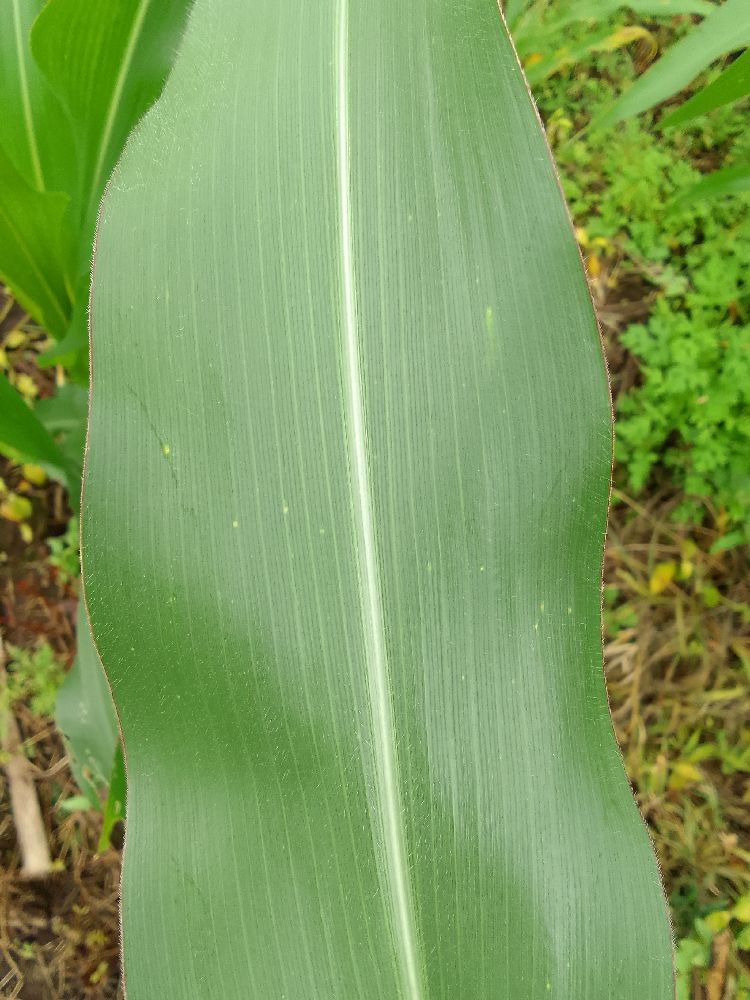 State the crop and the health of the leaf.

maize, healthy
